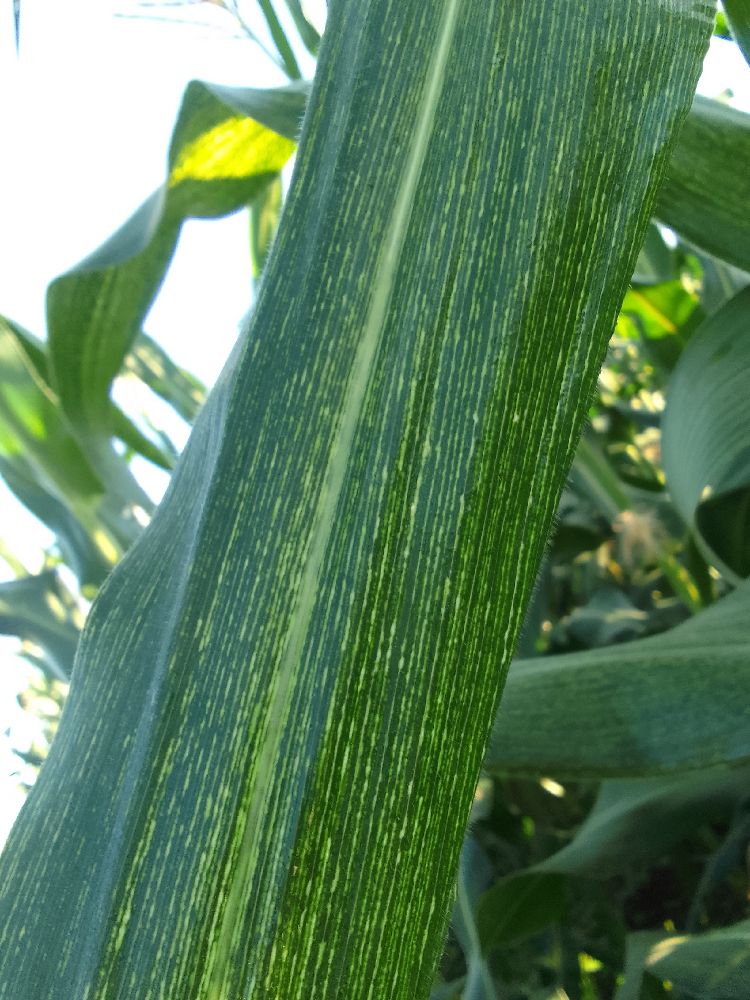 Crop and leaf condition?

maize, maize streak virus
